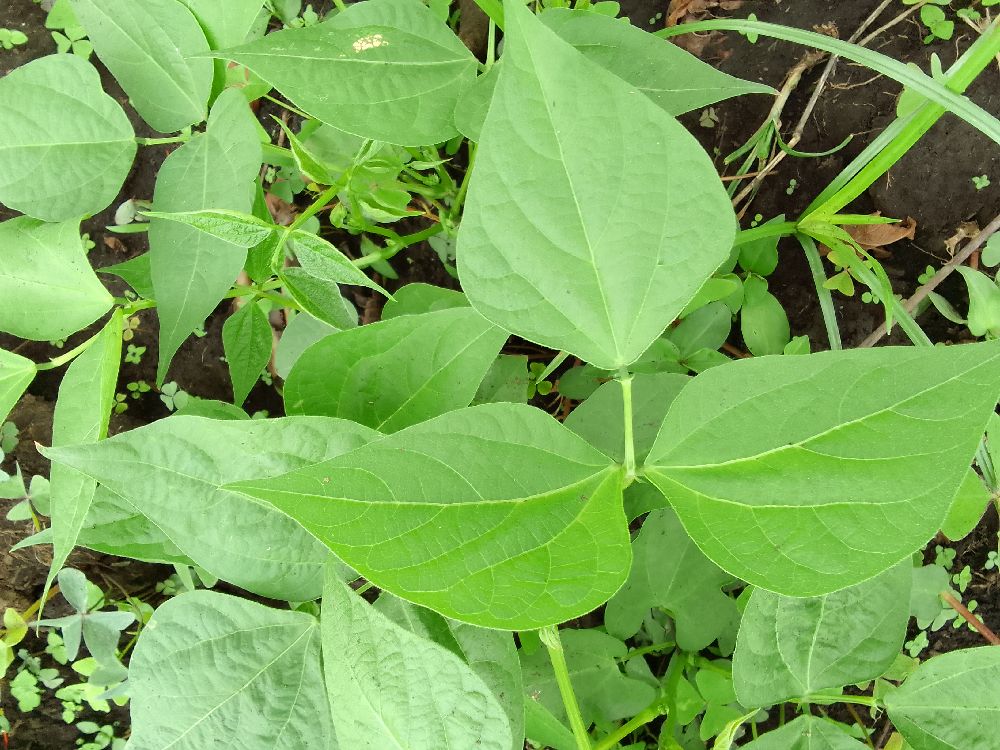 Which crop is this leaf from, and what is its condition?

common bean, healthy
